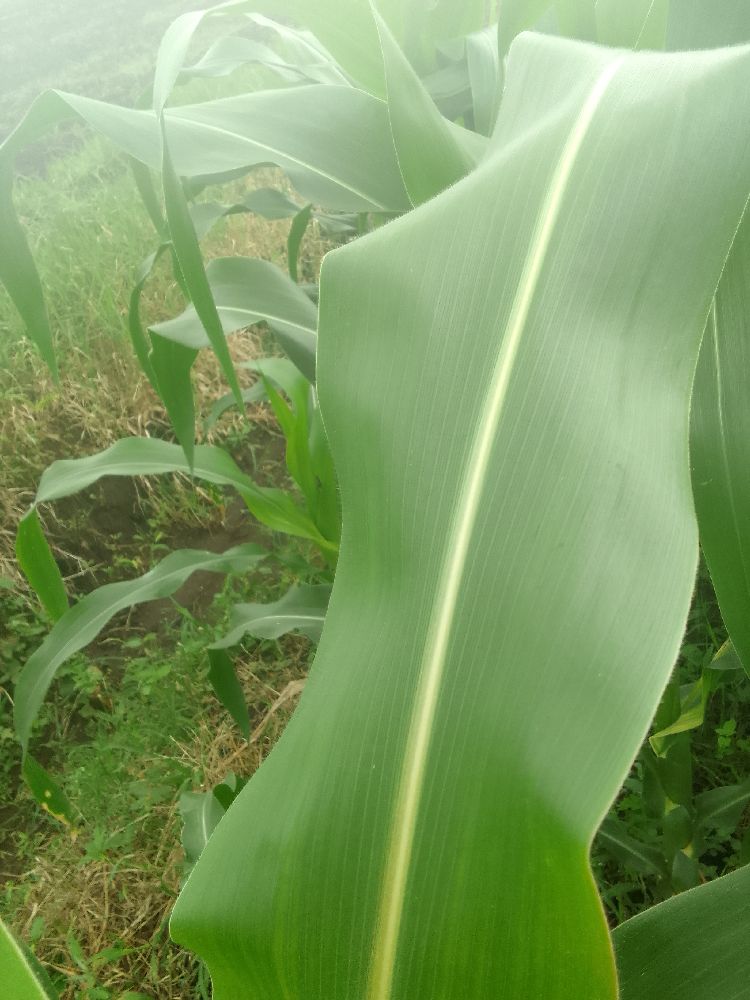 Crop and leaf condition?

maize, healthy
